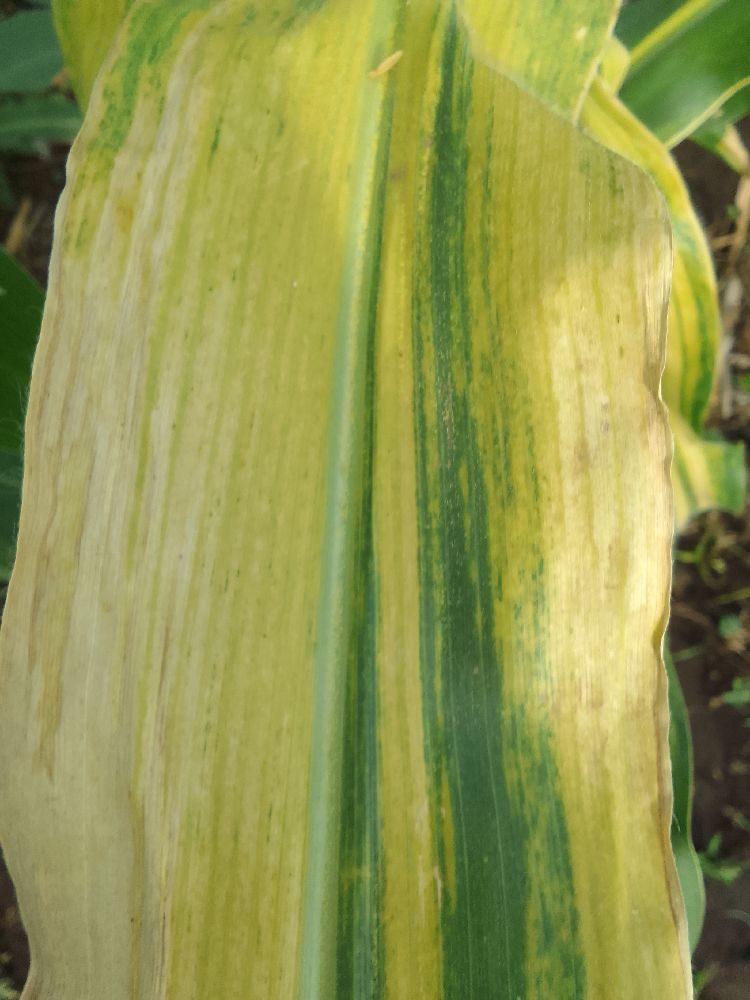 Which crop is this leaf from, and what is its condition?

maize, maize lethal necrosis
